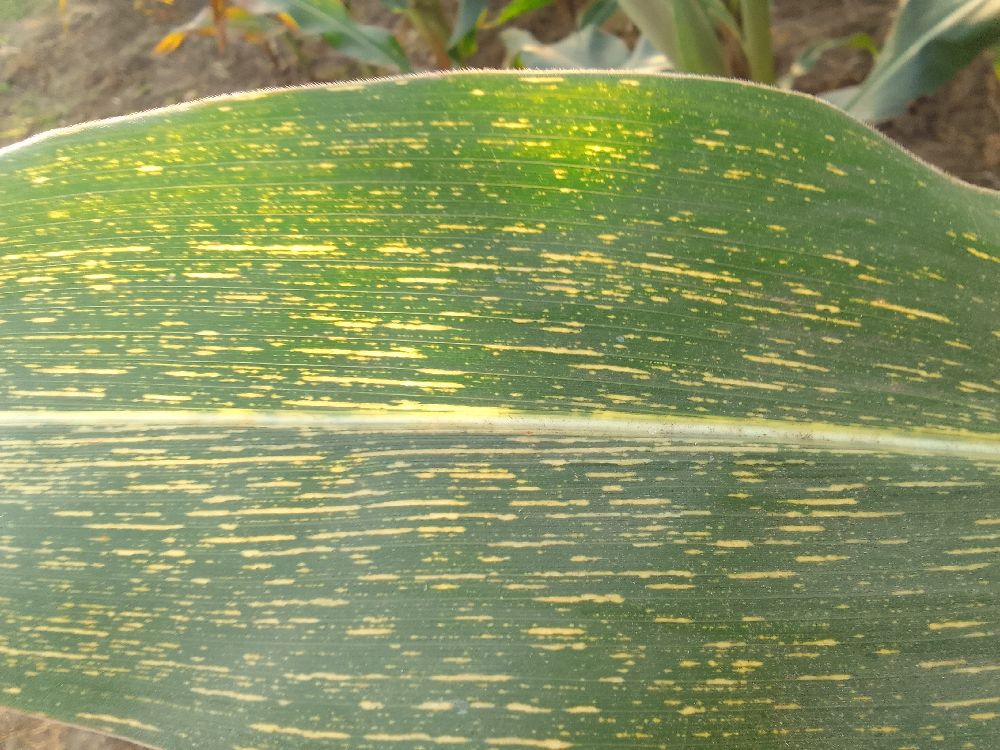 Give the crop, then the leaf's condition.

maize, maize streak virus
